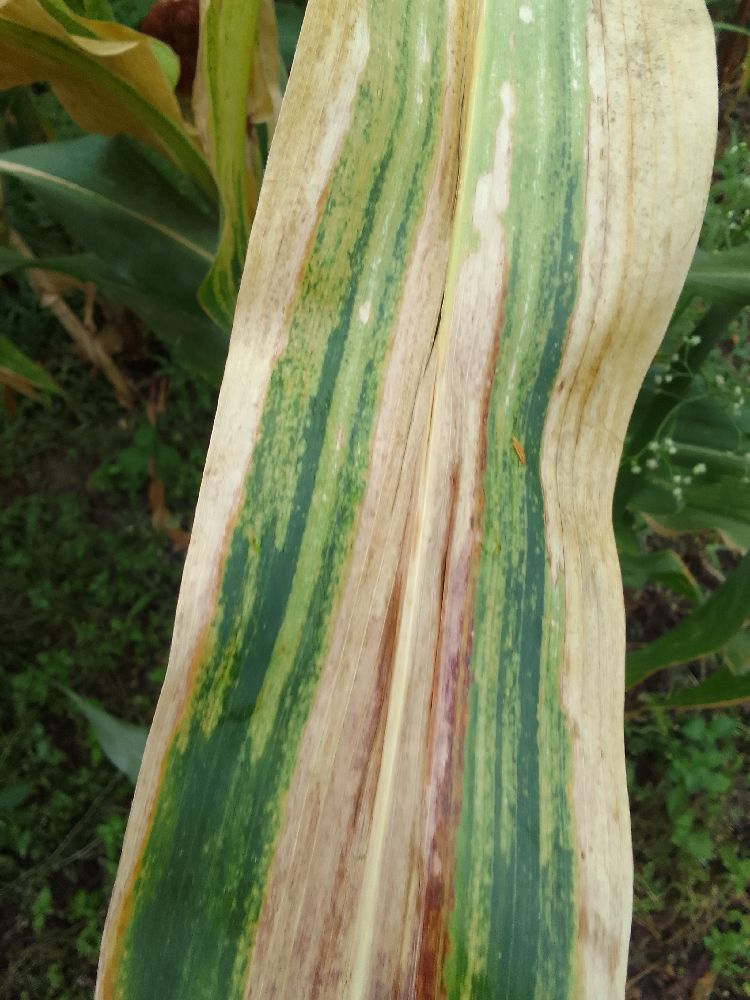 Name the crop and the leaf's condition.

maize, maize lethal necrosis
